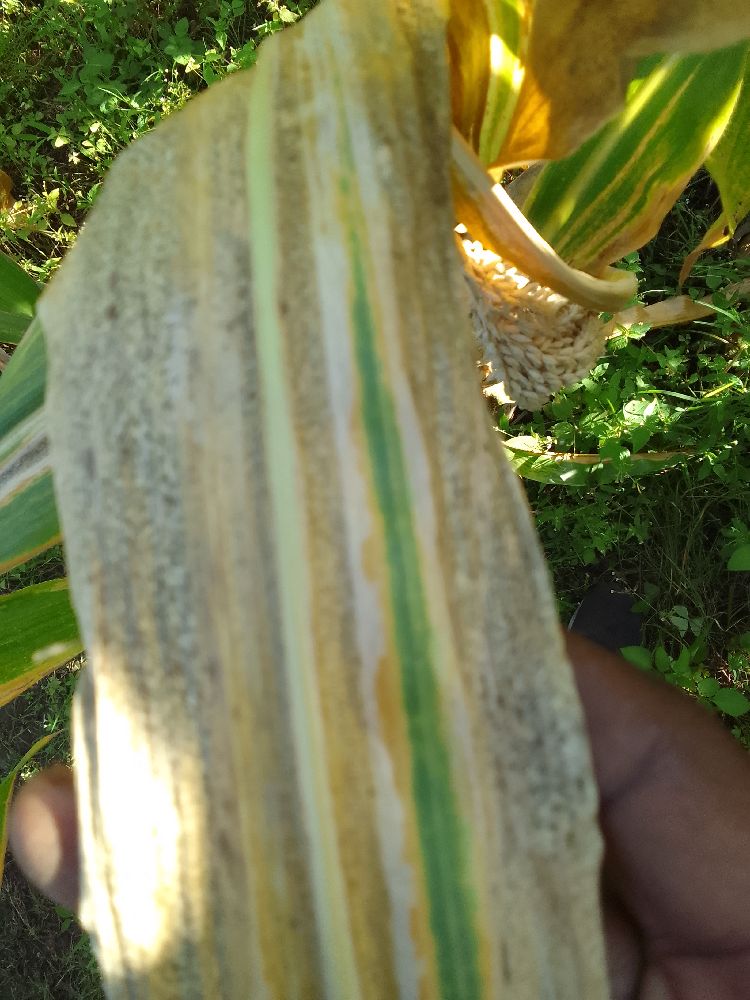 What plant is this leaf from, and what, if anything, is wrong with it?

maize, maize lethal necrosis
